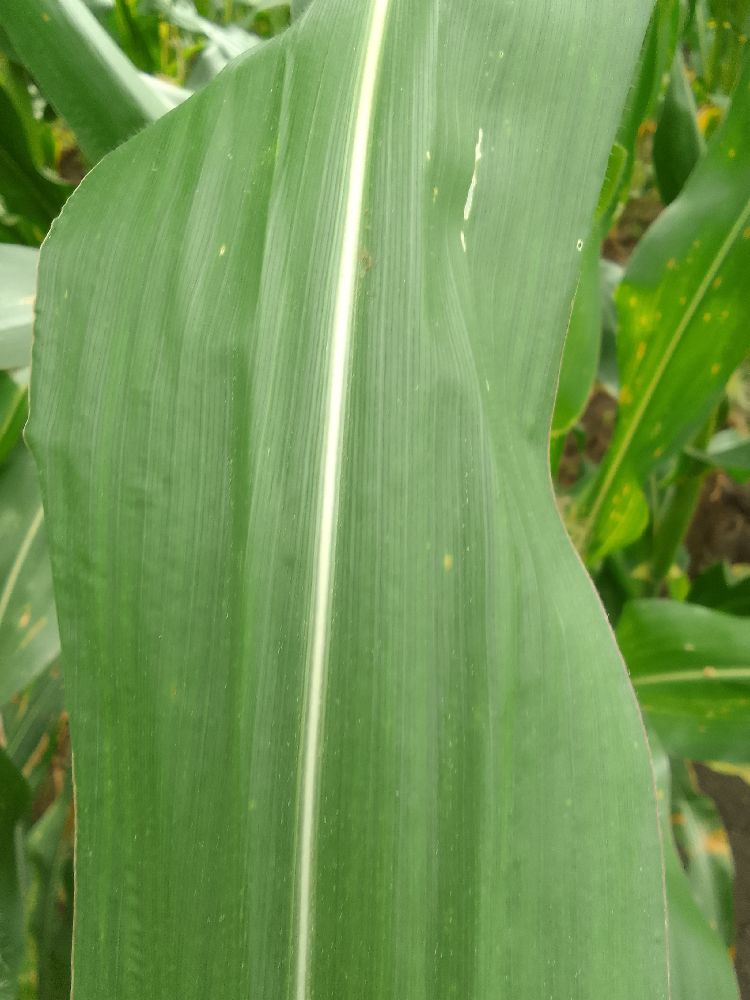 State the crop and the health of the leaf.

maize, healthy
